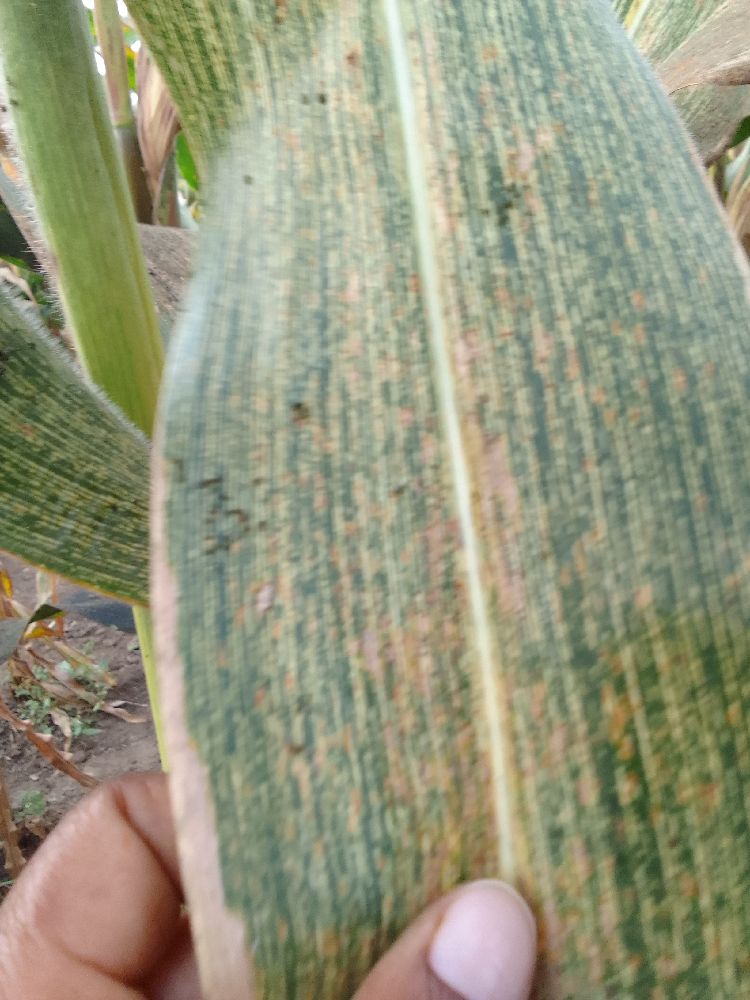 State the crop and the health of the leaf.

maize, maize streak virus
